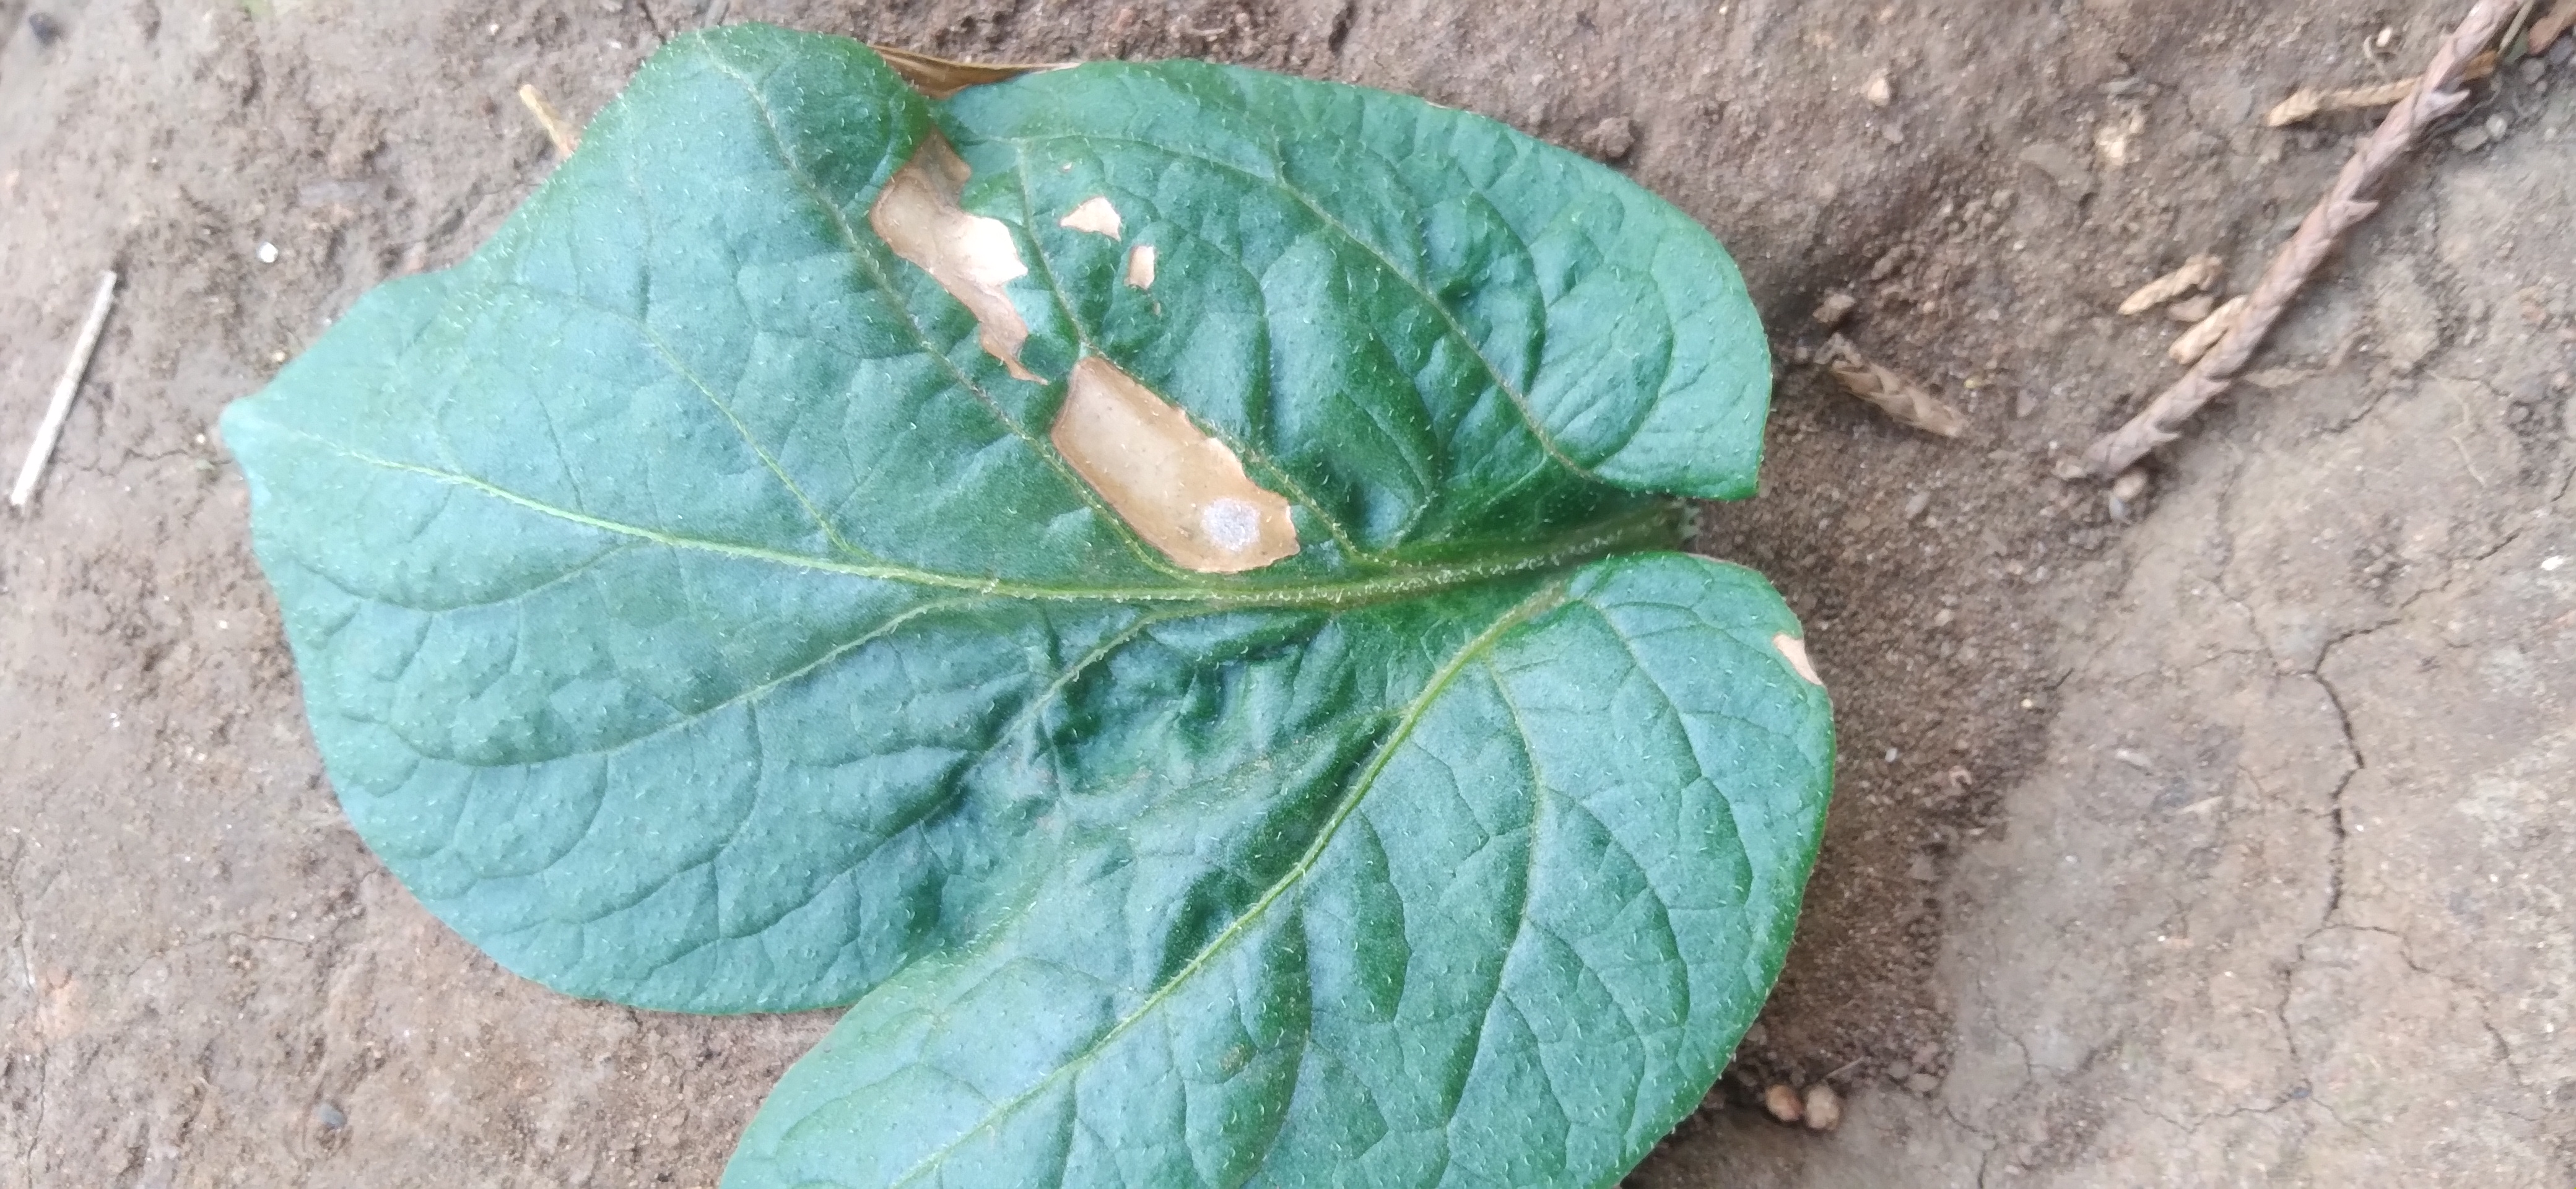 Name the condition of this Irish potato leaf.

early blight
